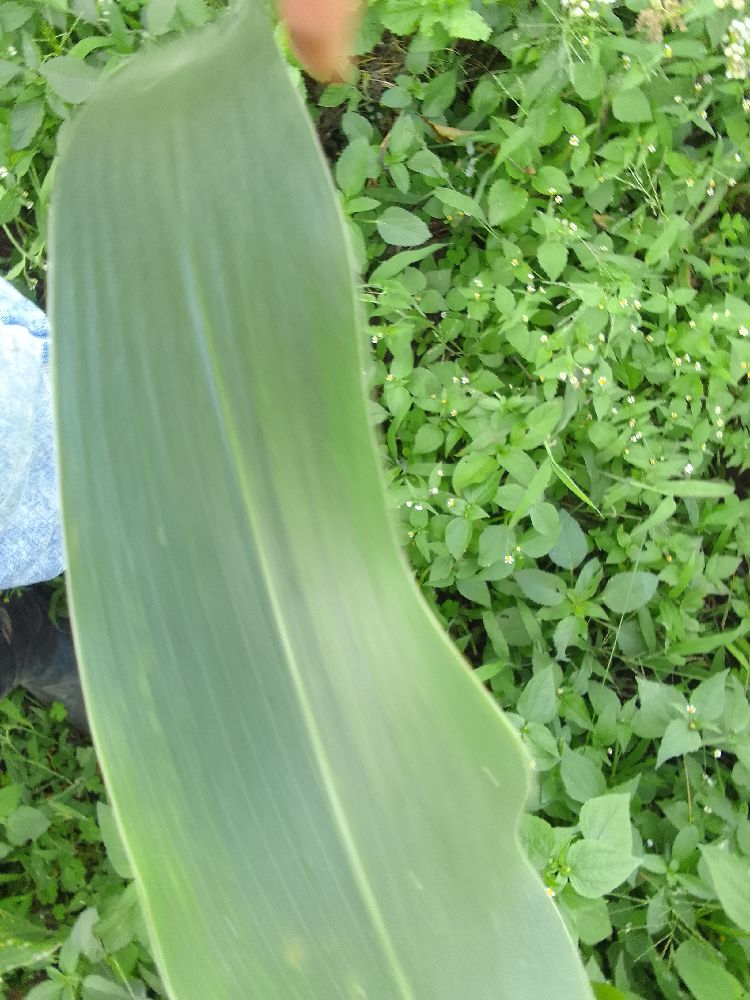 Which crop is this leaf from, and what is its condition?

maize, healthy
